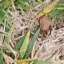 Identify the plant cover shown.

grass
